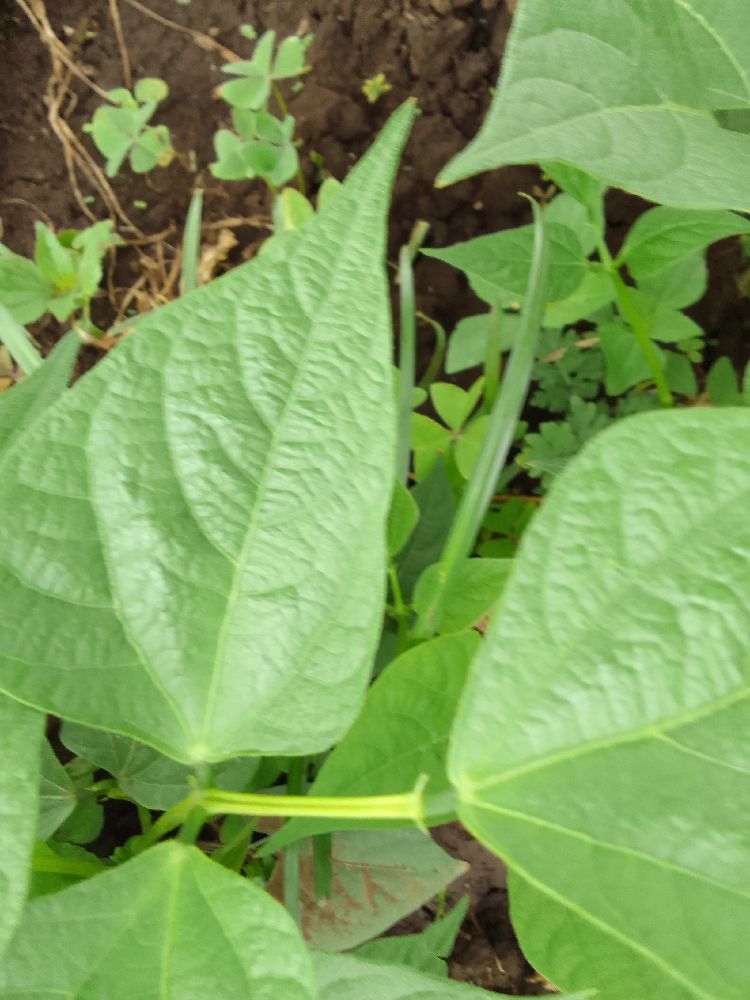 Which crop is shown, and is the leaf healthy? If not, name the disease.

common bean, healthy
